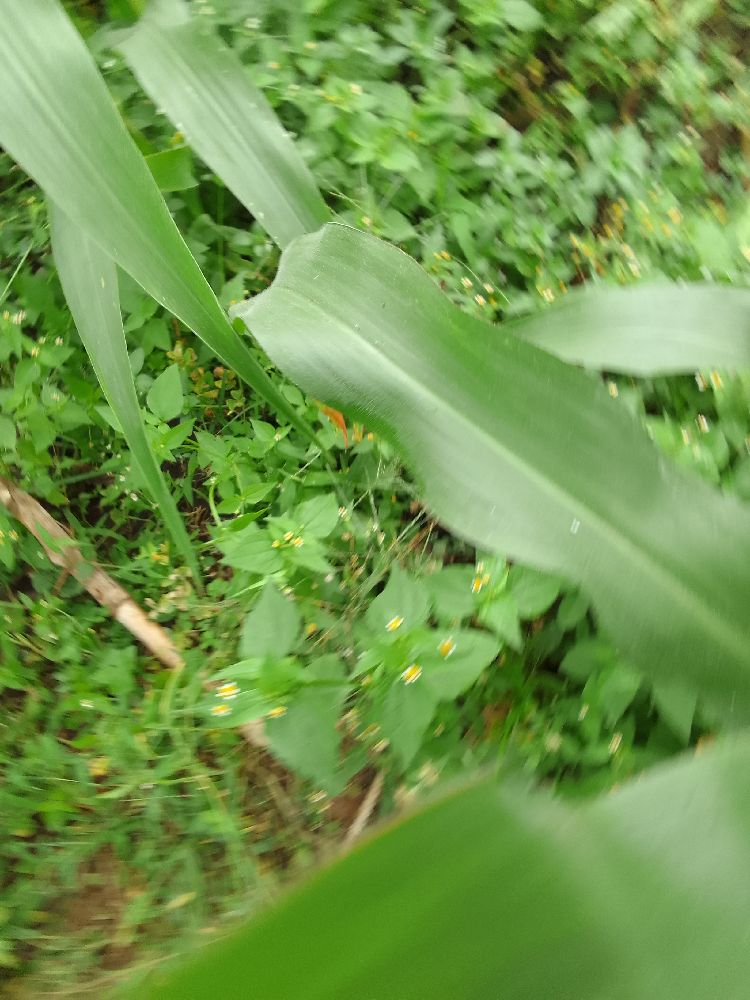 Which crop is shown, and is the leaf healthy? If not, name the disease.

maize, healthy
